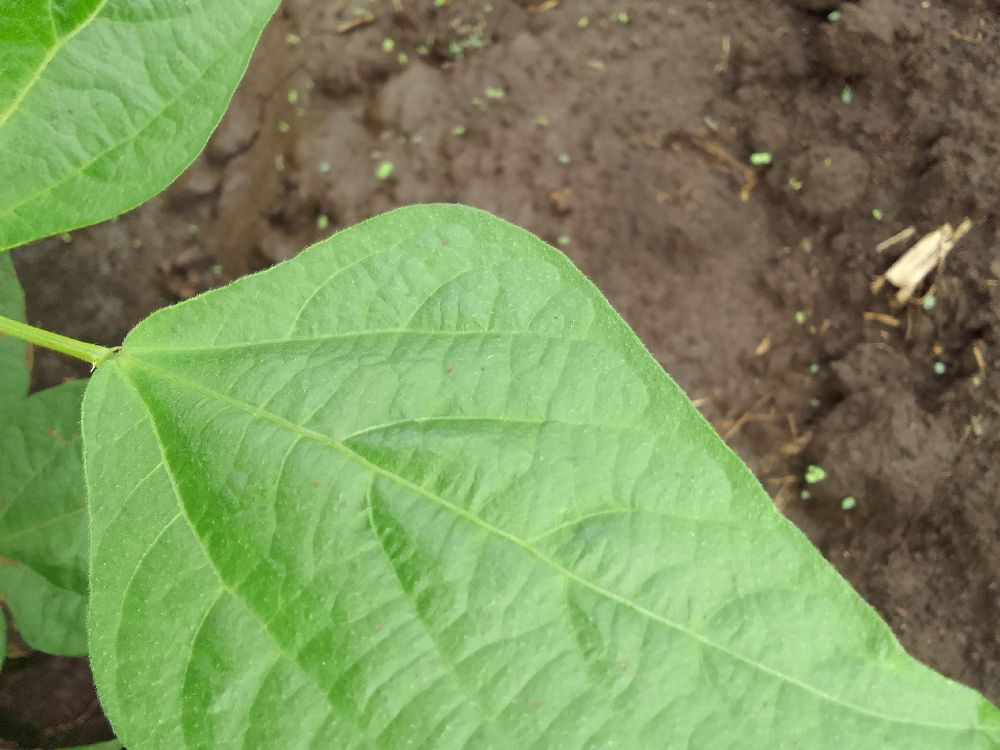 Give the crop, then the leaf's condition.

common bean, healthy
